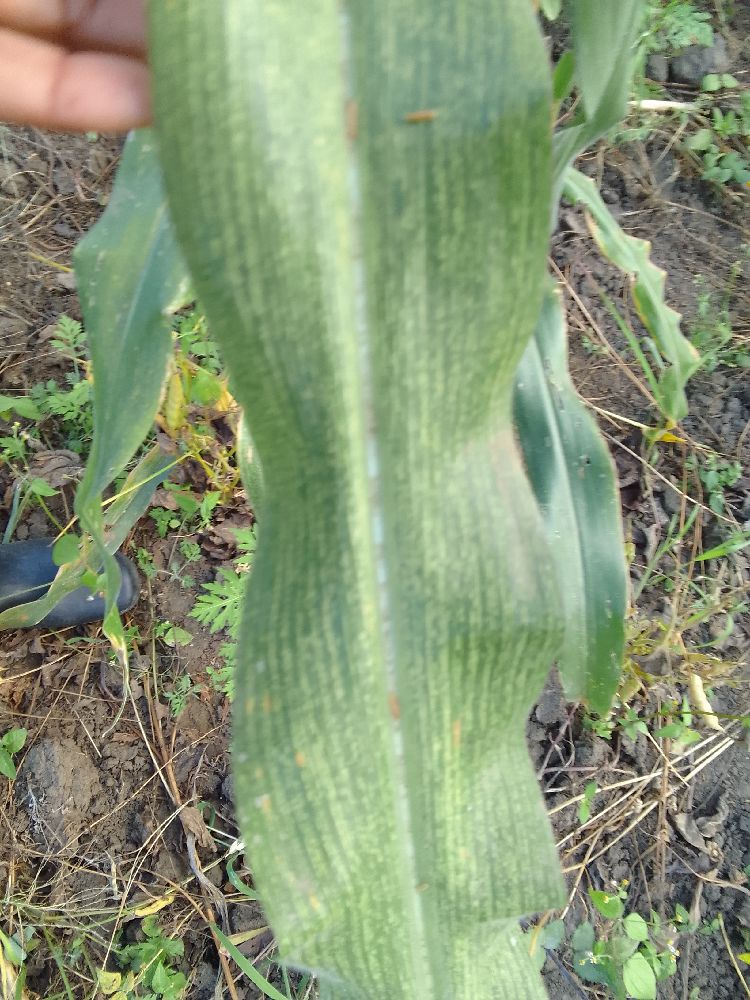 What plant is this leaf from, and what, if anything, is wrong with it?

maize, maize streak virus
